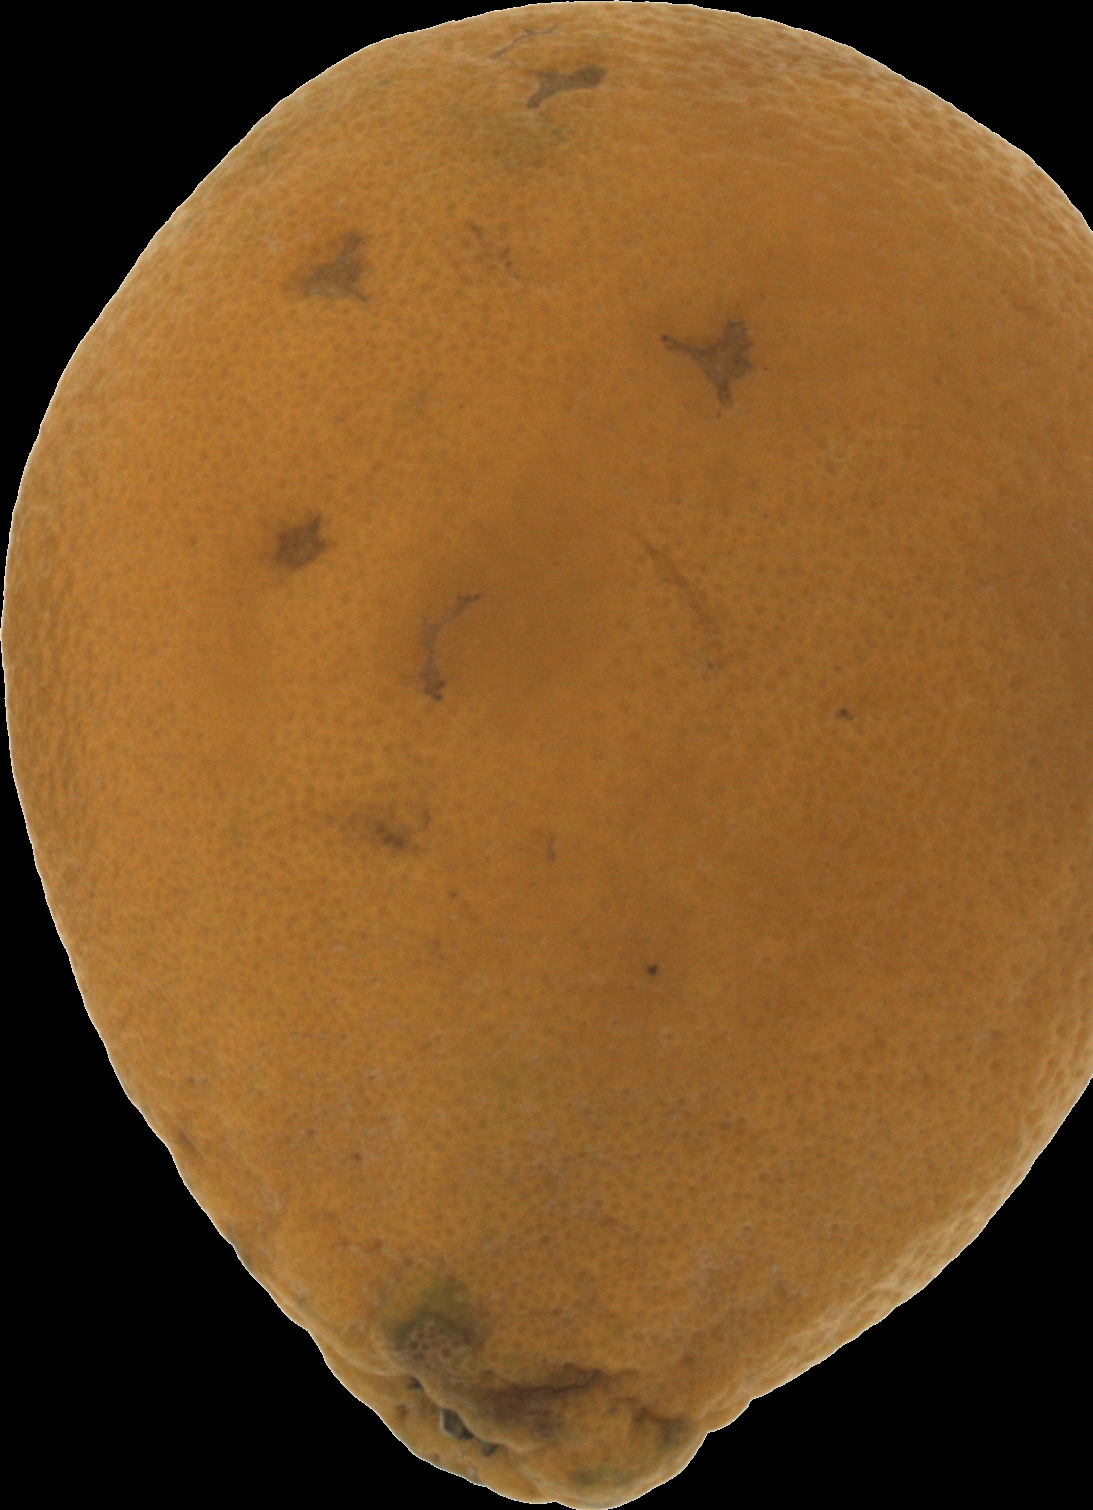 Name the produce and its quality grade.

orange, bad
